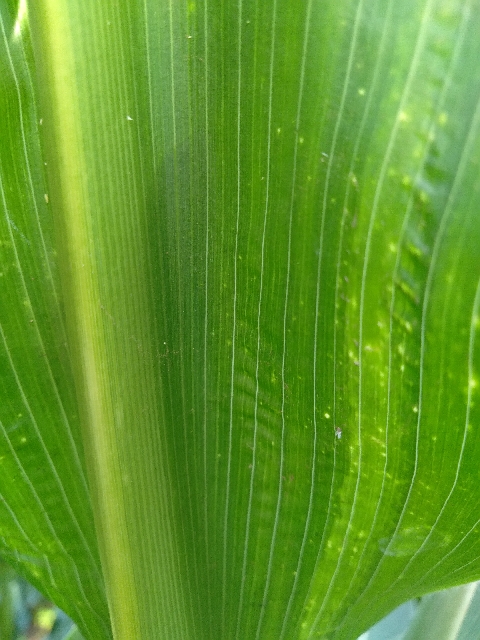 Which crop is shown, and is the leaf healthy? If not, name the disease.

maize, maize lethal necrosis
